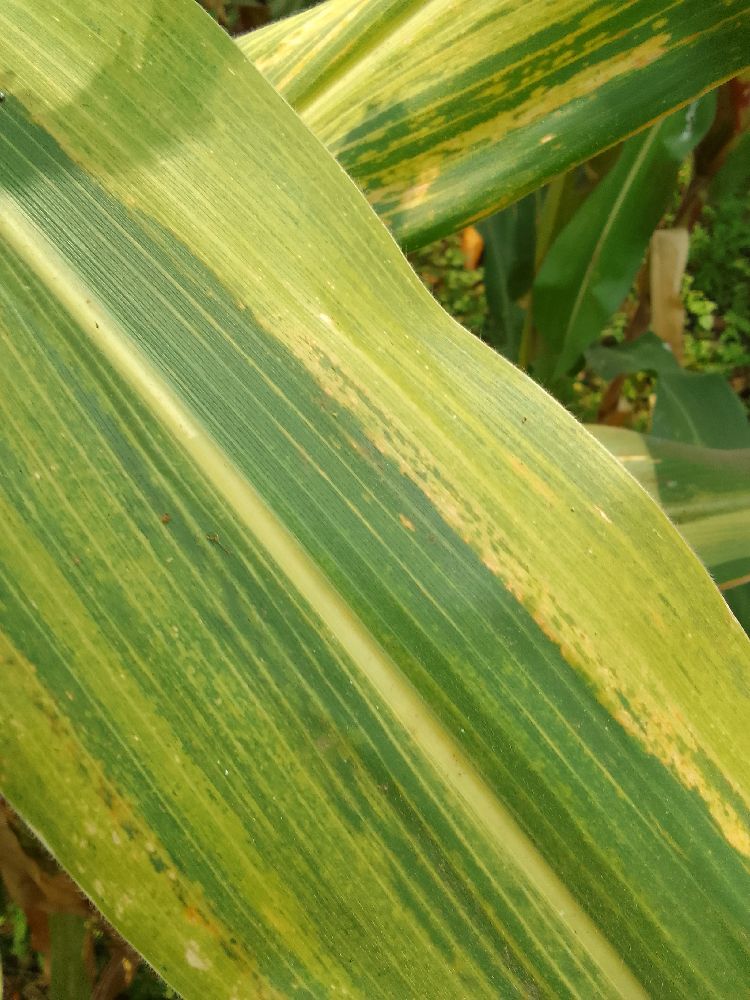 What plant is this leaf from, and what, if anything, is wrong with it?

maize, maize lethal necrosis
